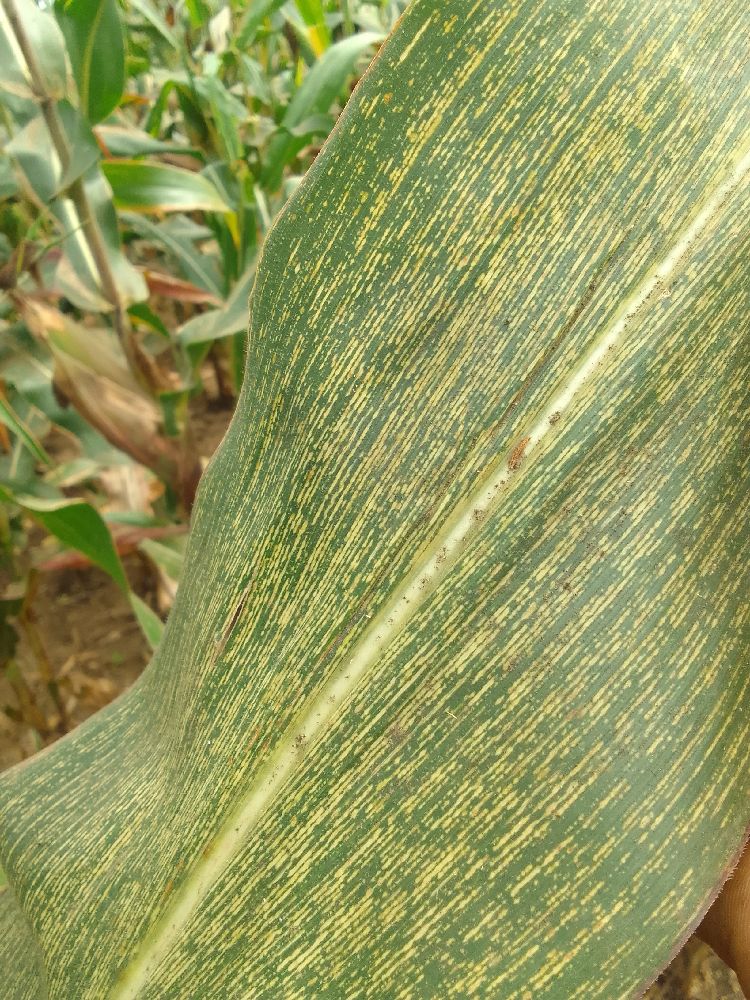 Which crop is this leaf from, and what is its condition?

maize, maize streak virus
